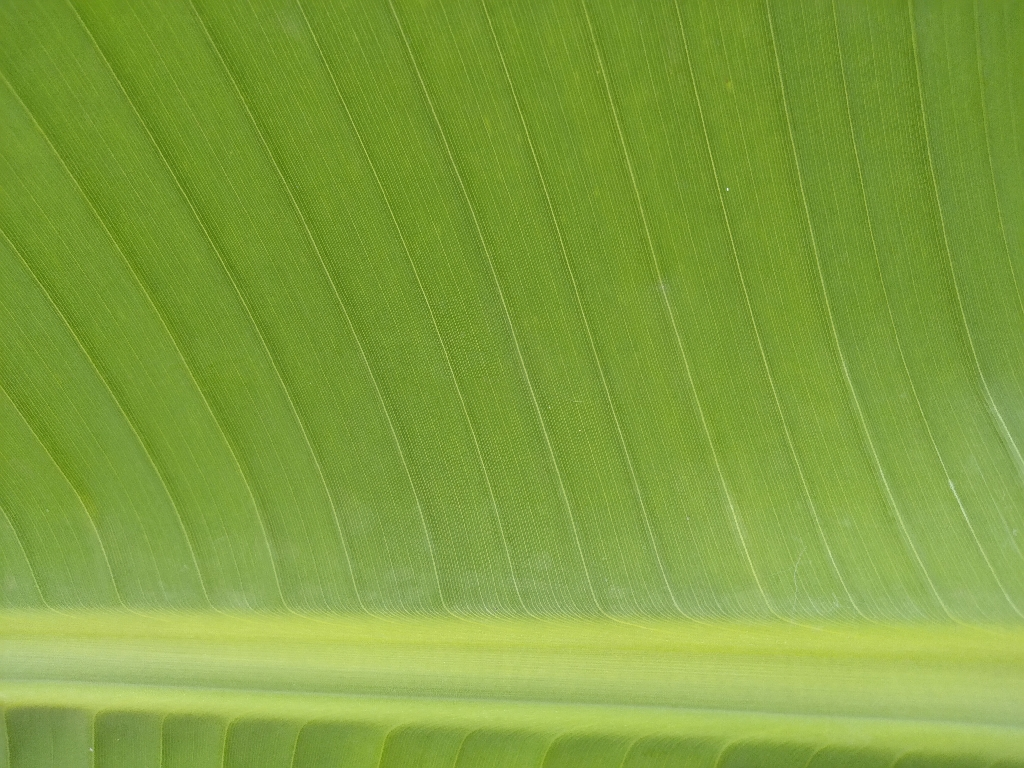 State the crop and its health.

banana, healthy
